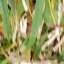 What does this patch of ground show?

grass
